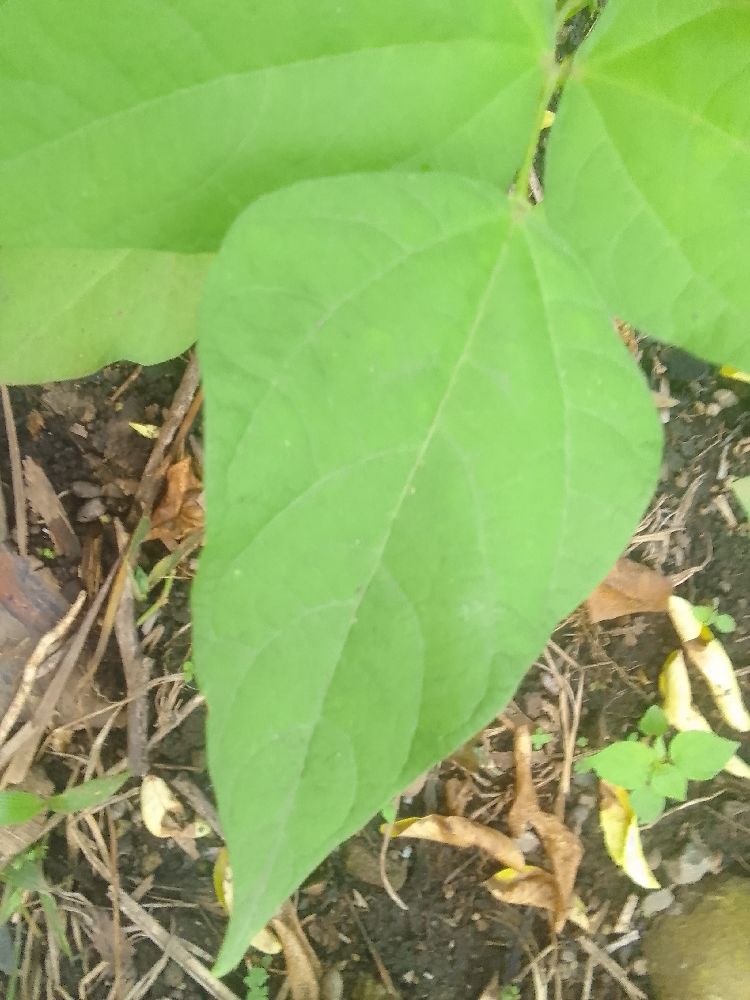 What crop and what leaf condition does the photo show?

common bean, healthy
